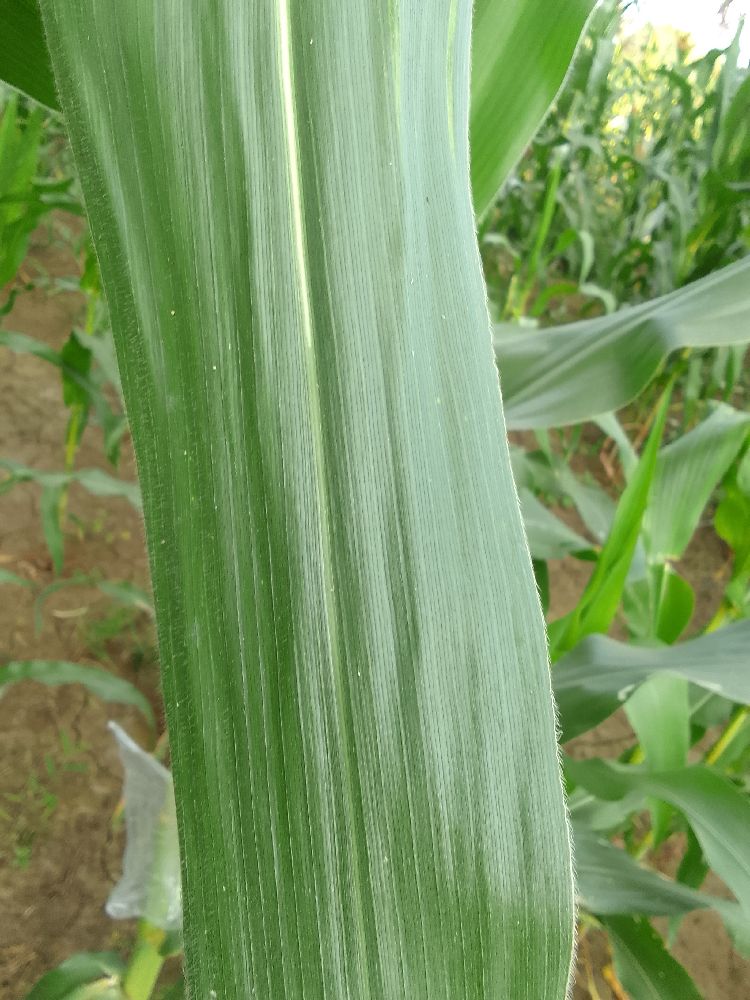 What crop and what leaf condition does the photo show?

maize, healthy
